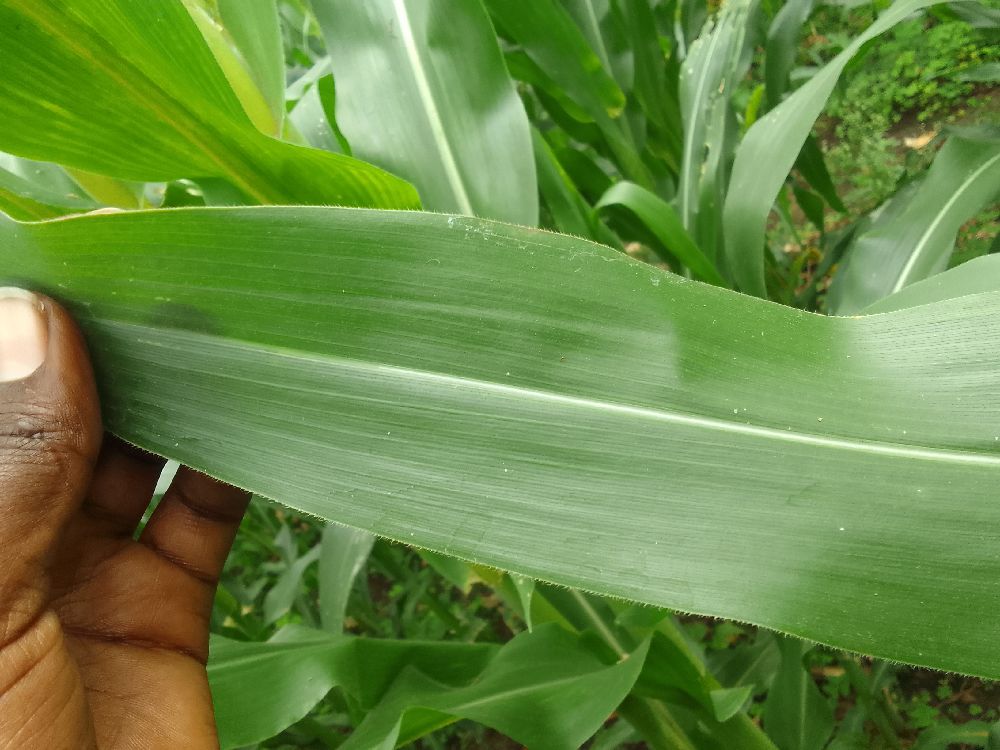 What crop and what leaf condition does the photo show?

maize, healthy
